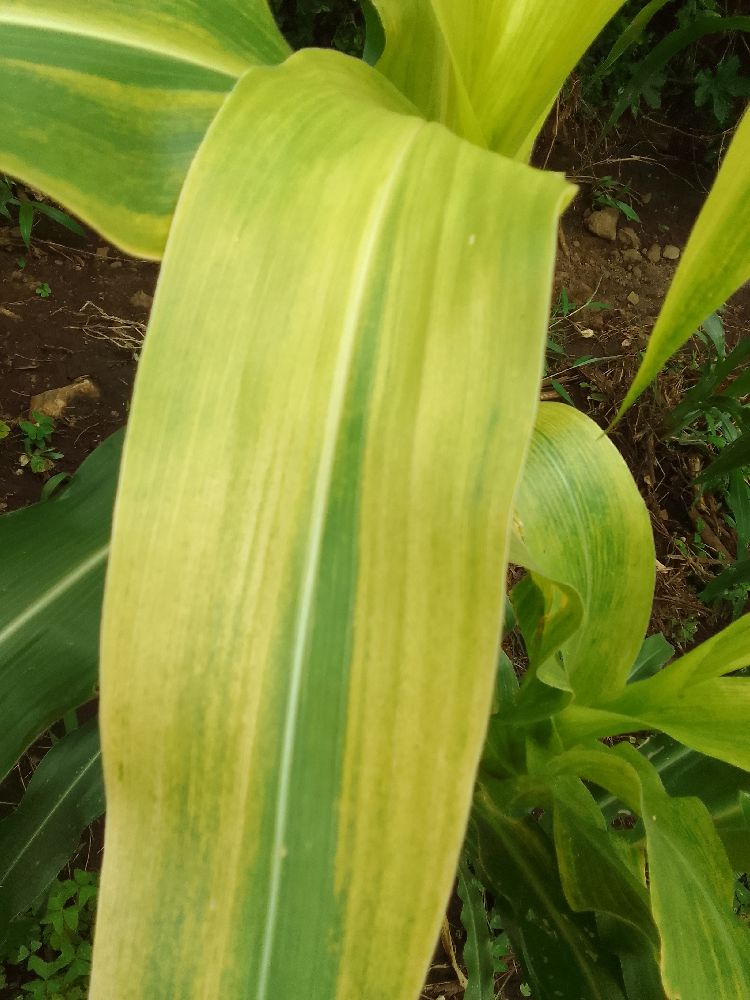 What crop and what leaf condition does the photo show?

maize, maize lethal necrosis
